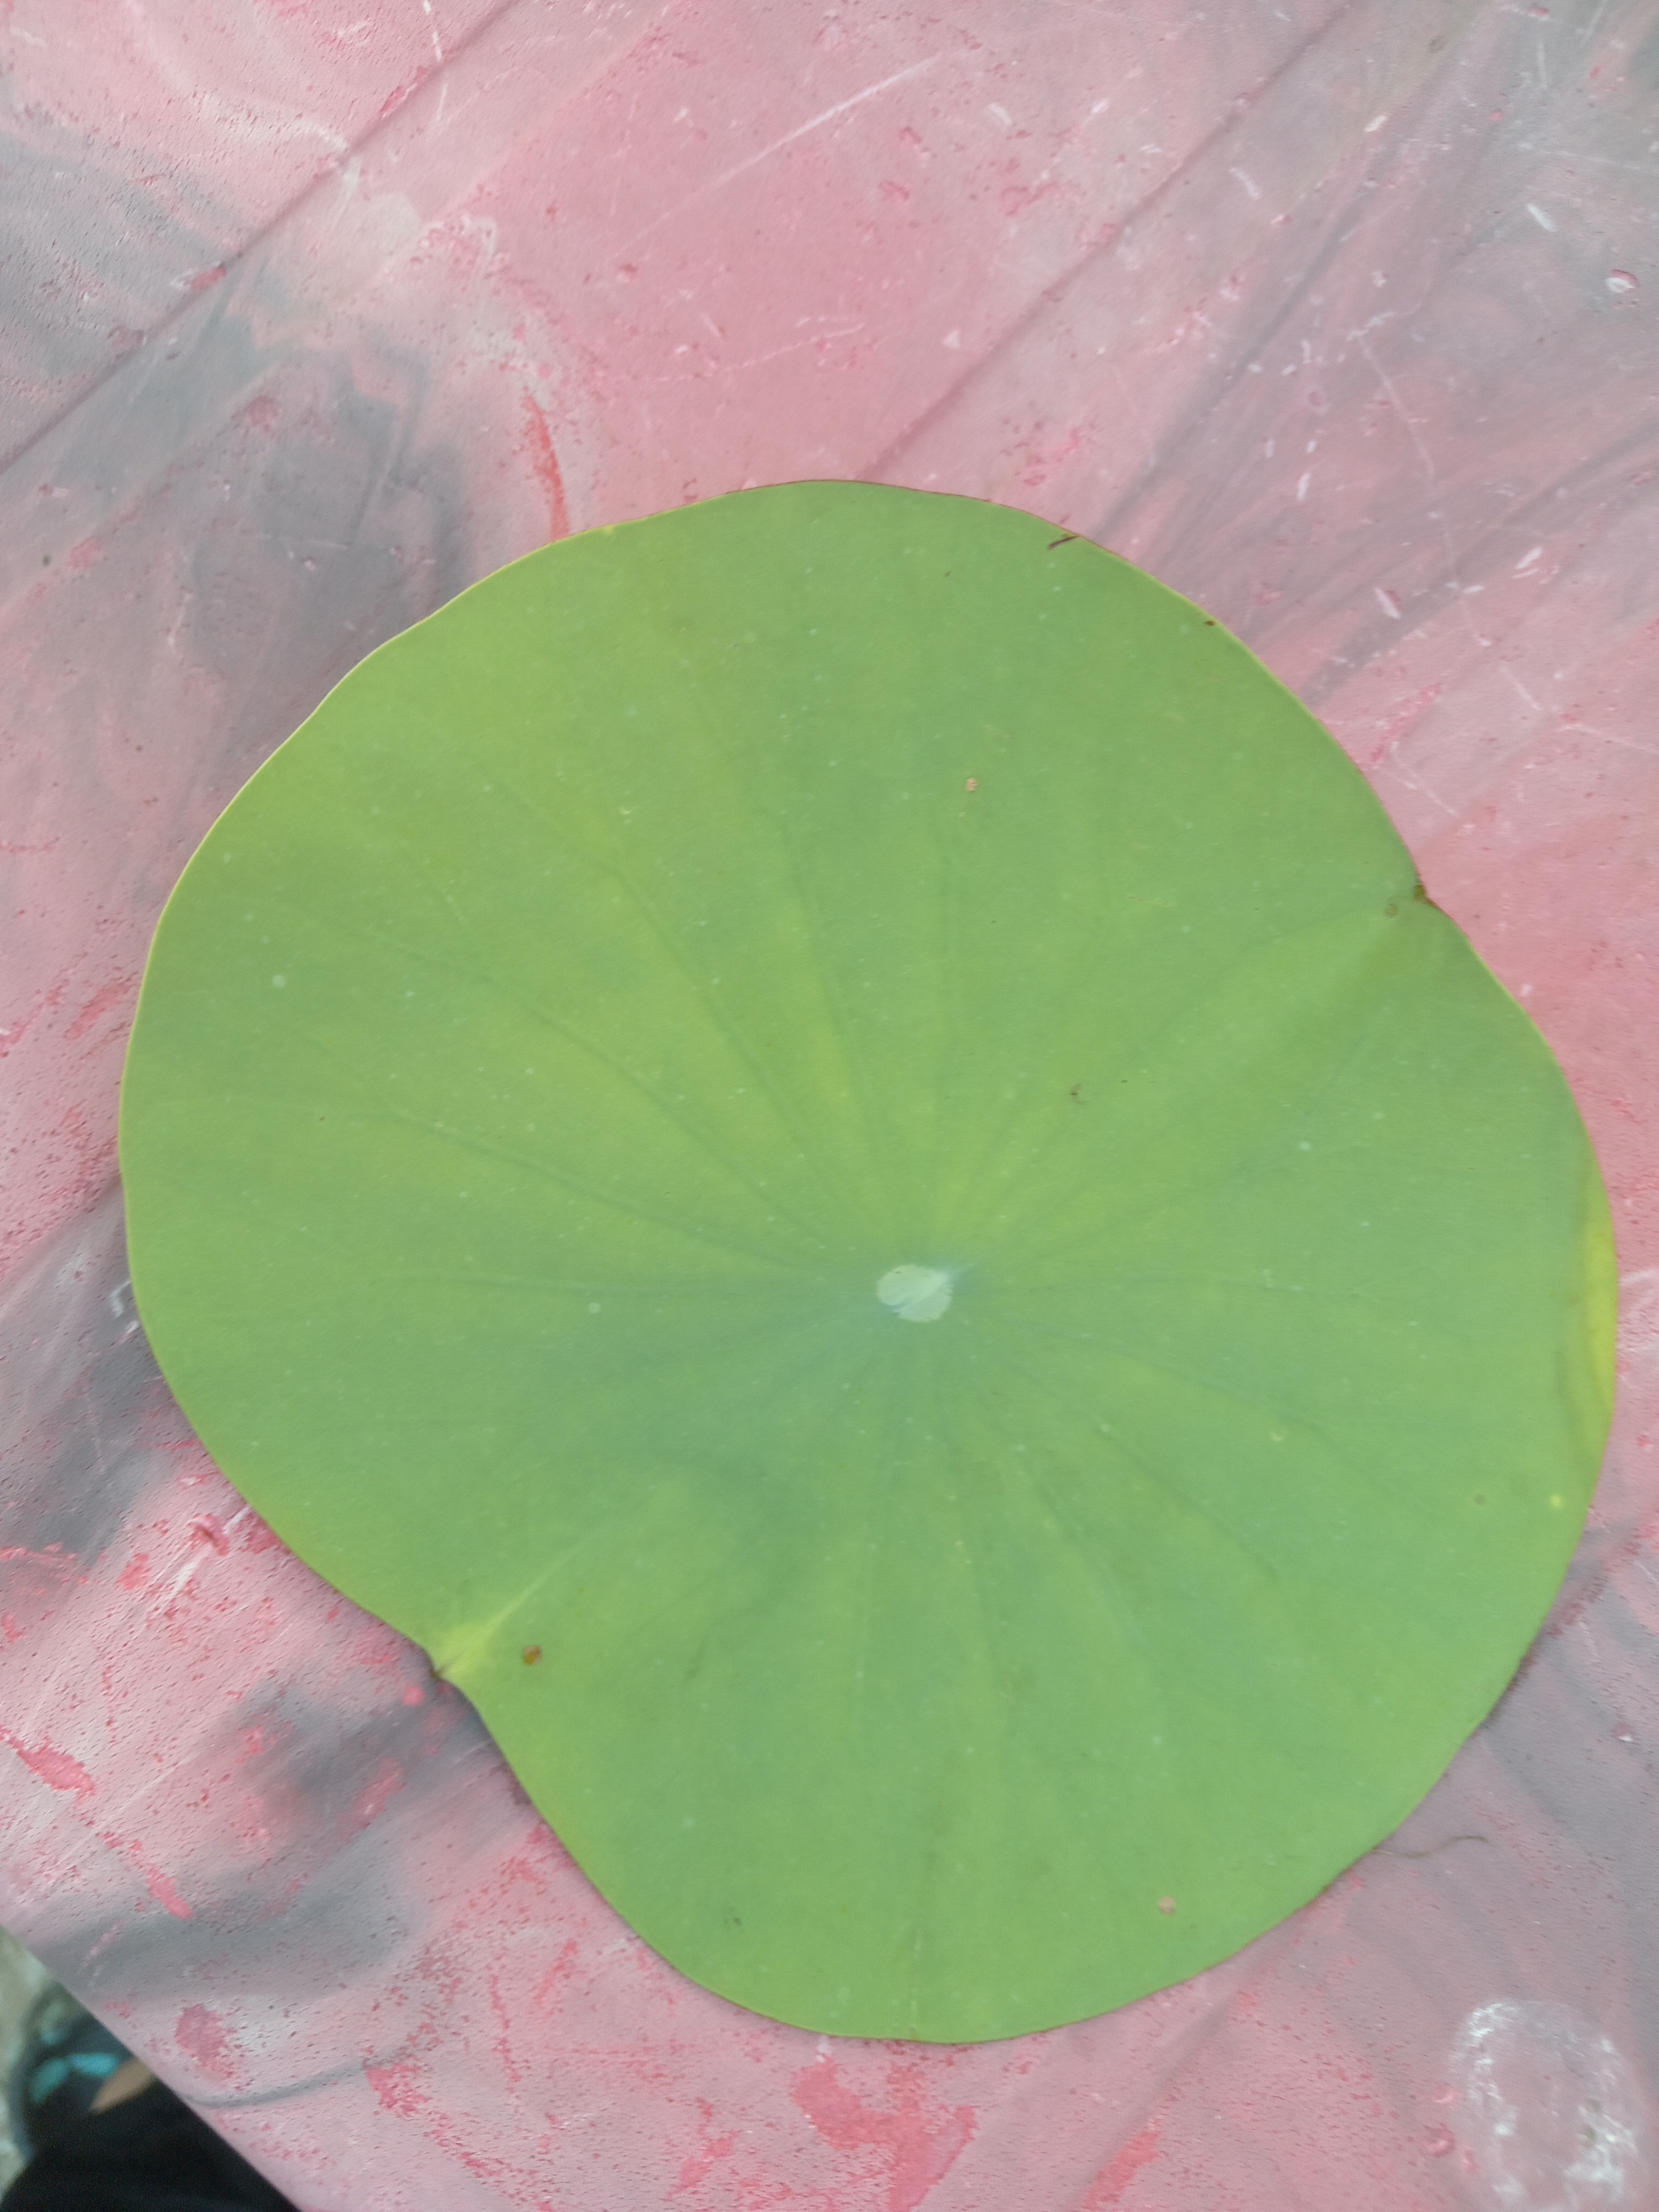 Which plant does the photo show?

lotus
